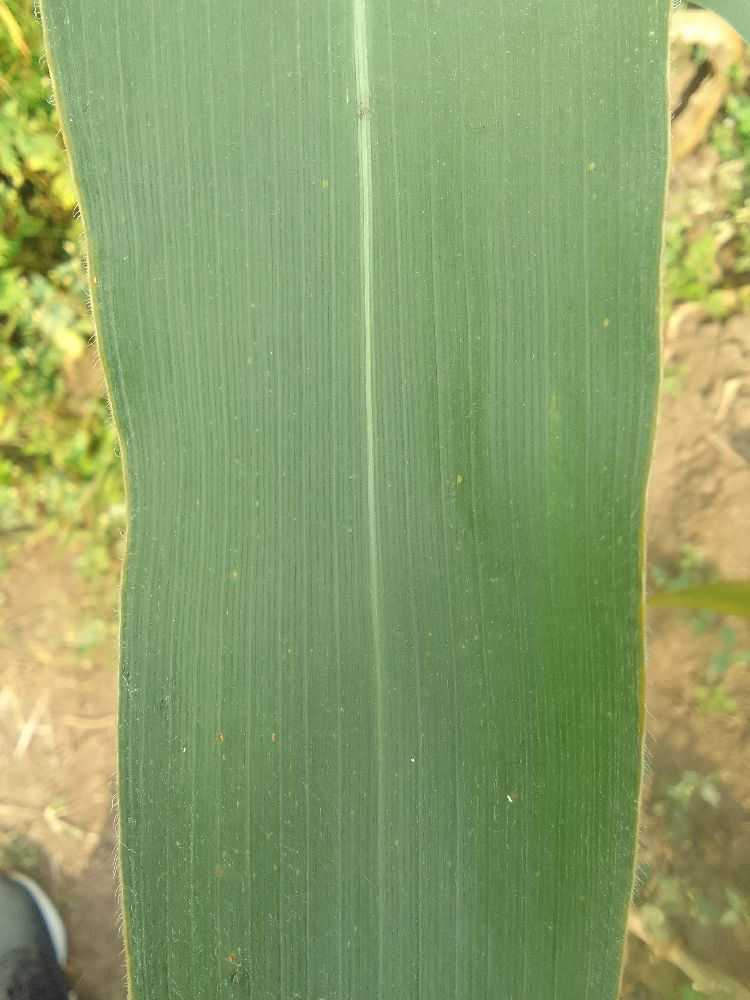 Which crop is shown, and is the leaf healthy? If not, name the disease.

maize, healthy
